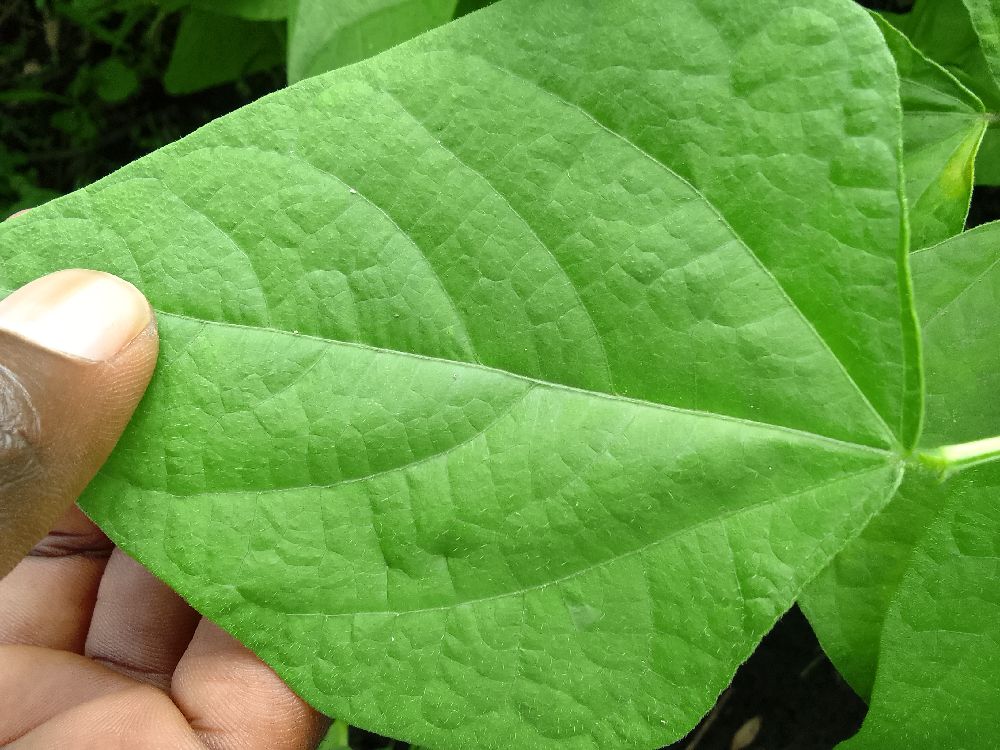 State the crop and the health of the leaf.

common bean, healthy
